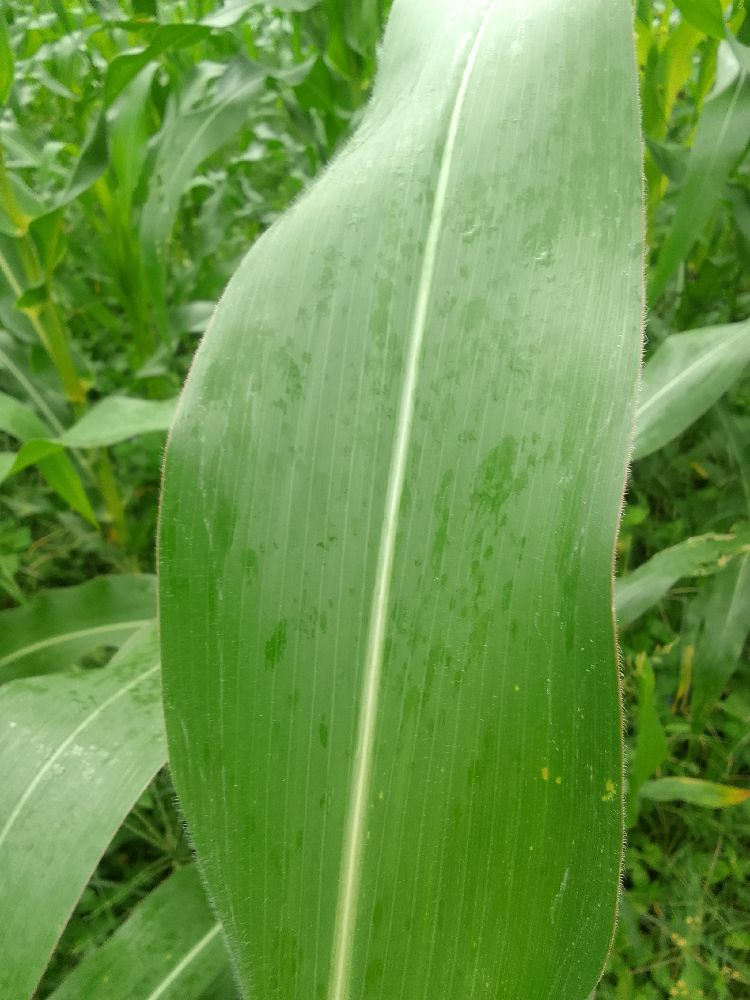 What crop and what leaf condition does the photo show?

maize, healthy
